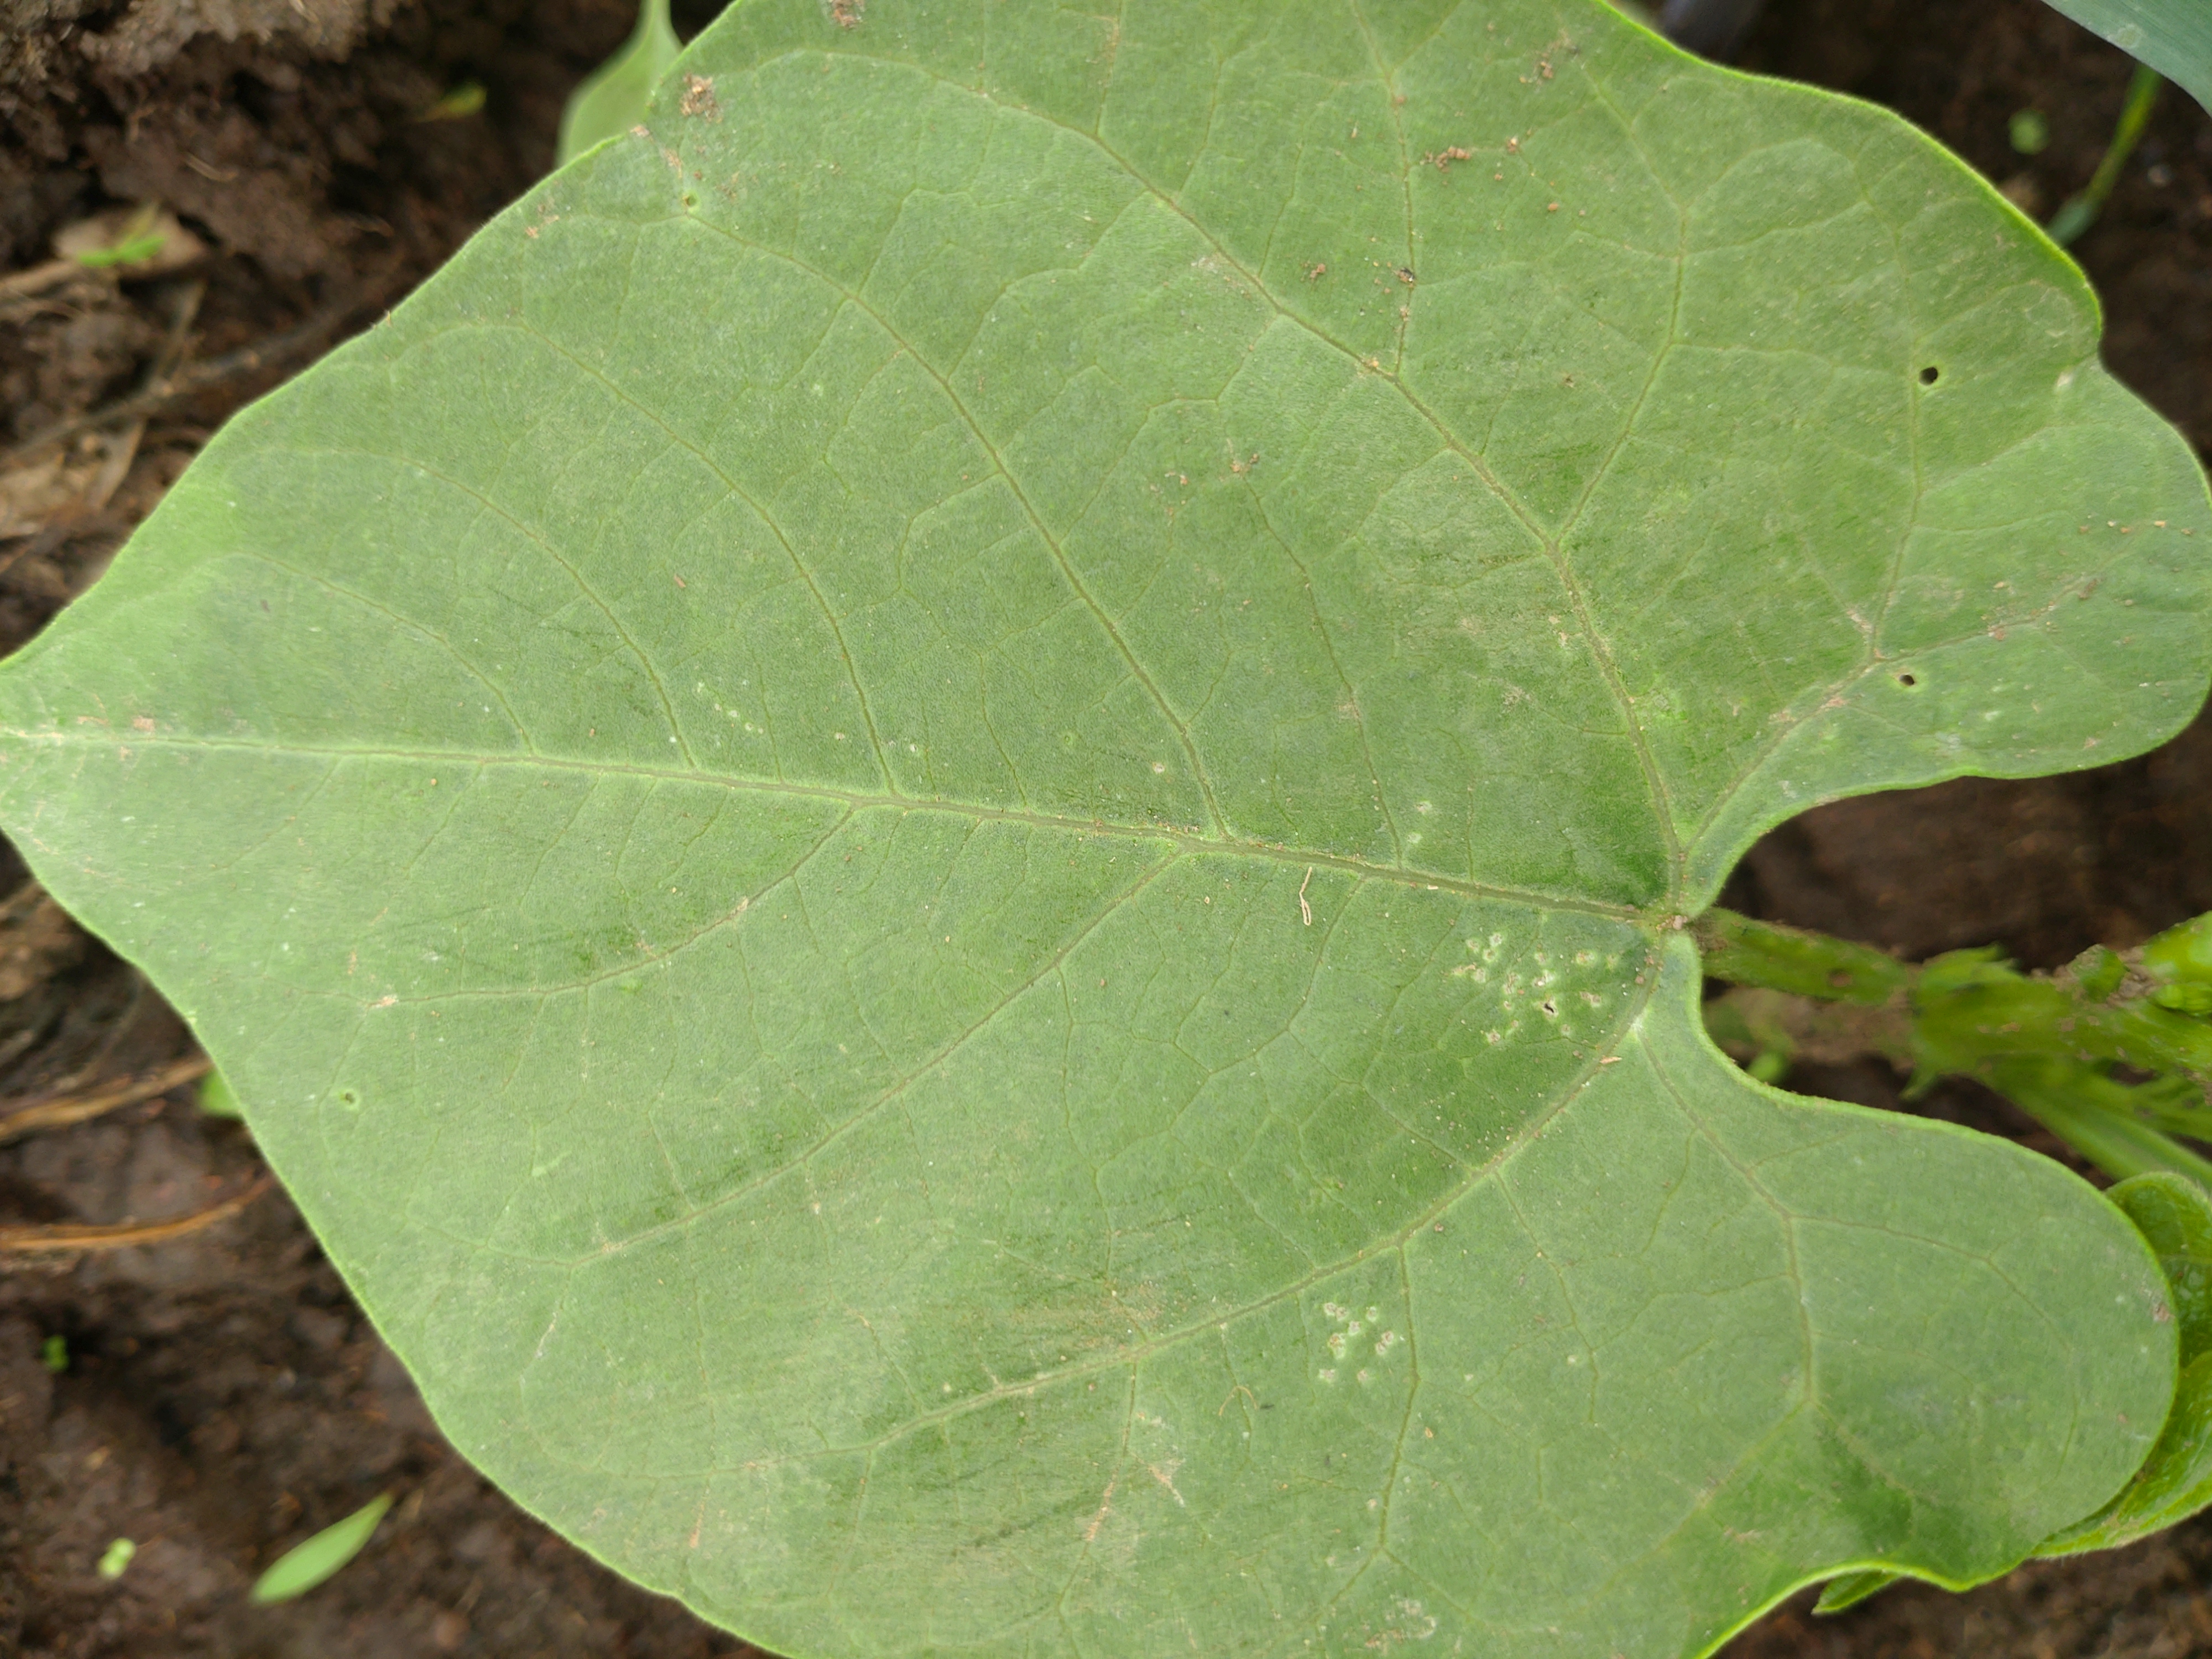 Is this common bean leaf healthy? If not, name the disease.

healthy
